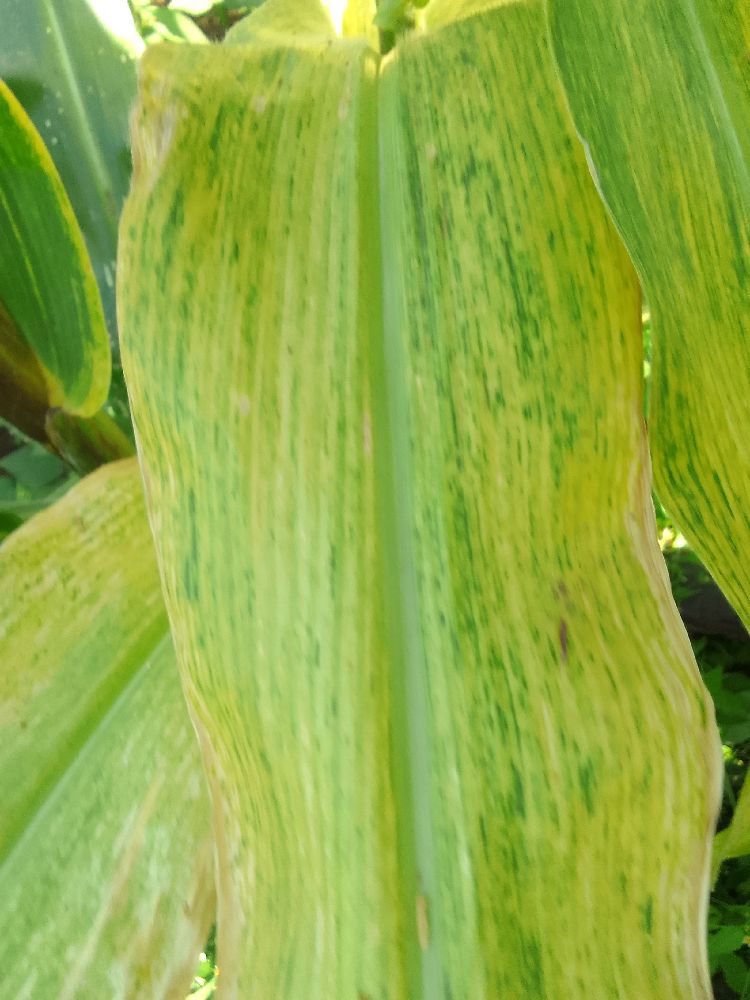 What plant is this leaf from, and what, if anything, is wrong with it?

maize, maize lethal necrosis
